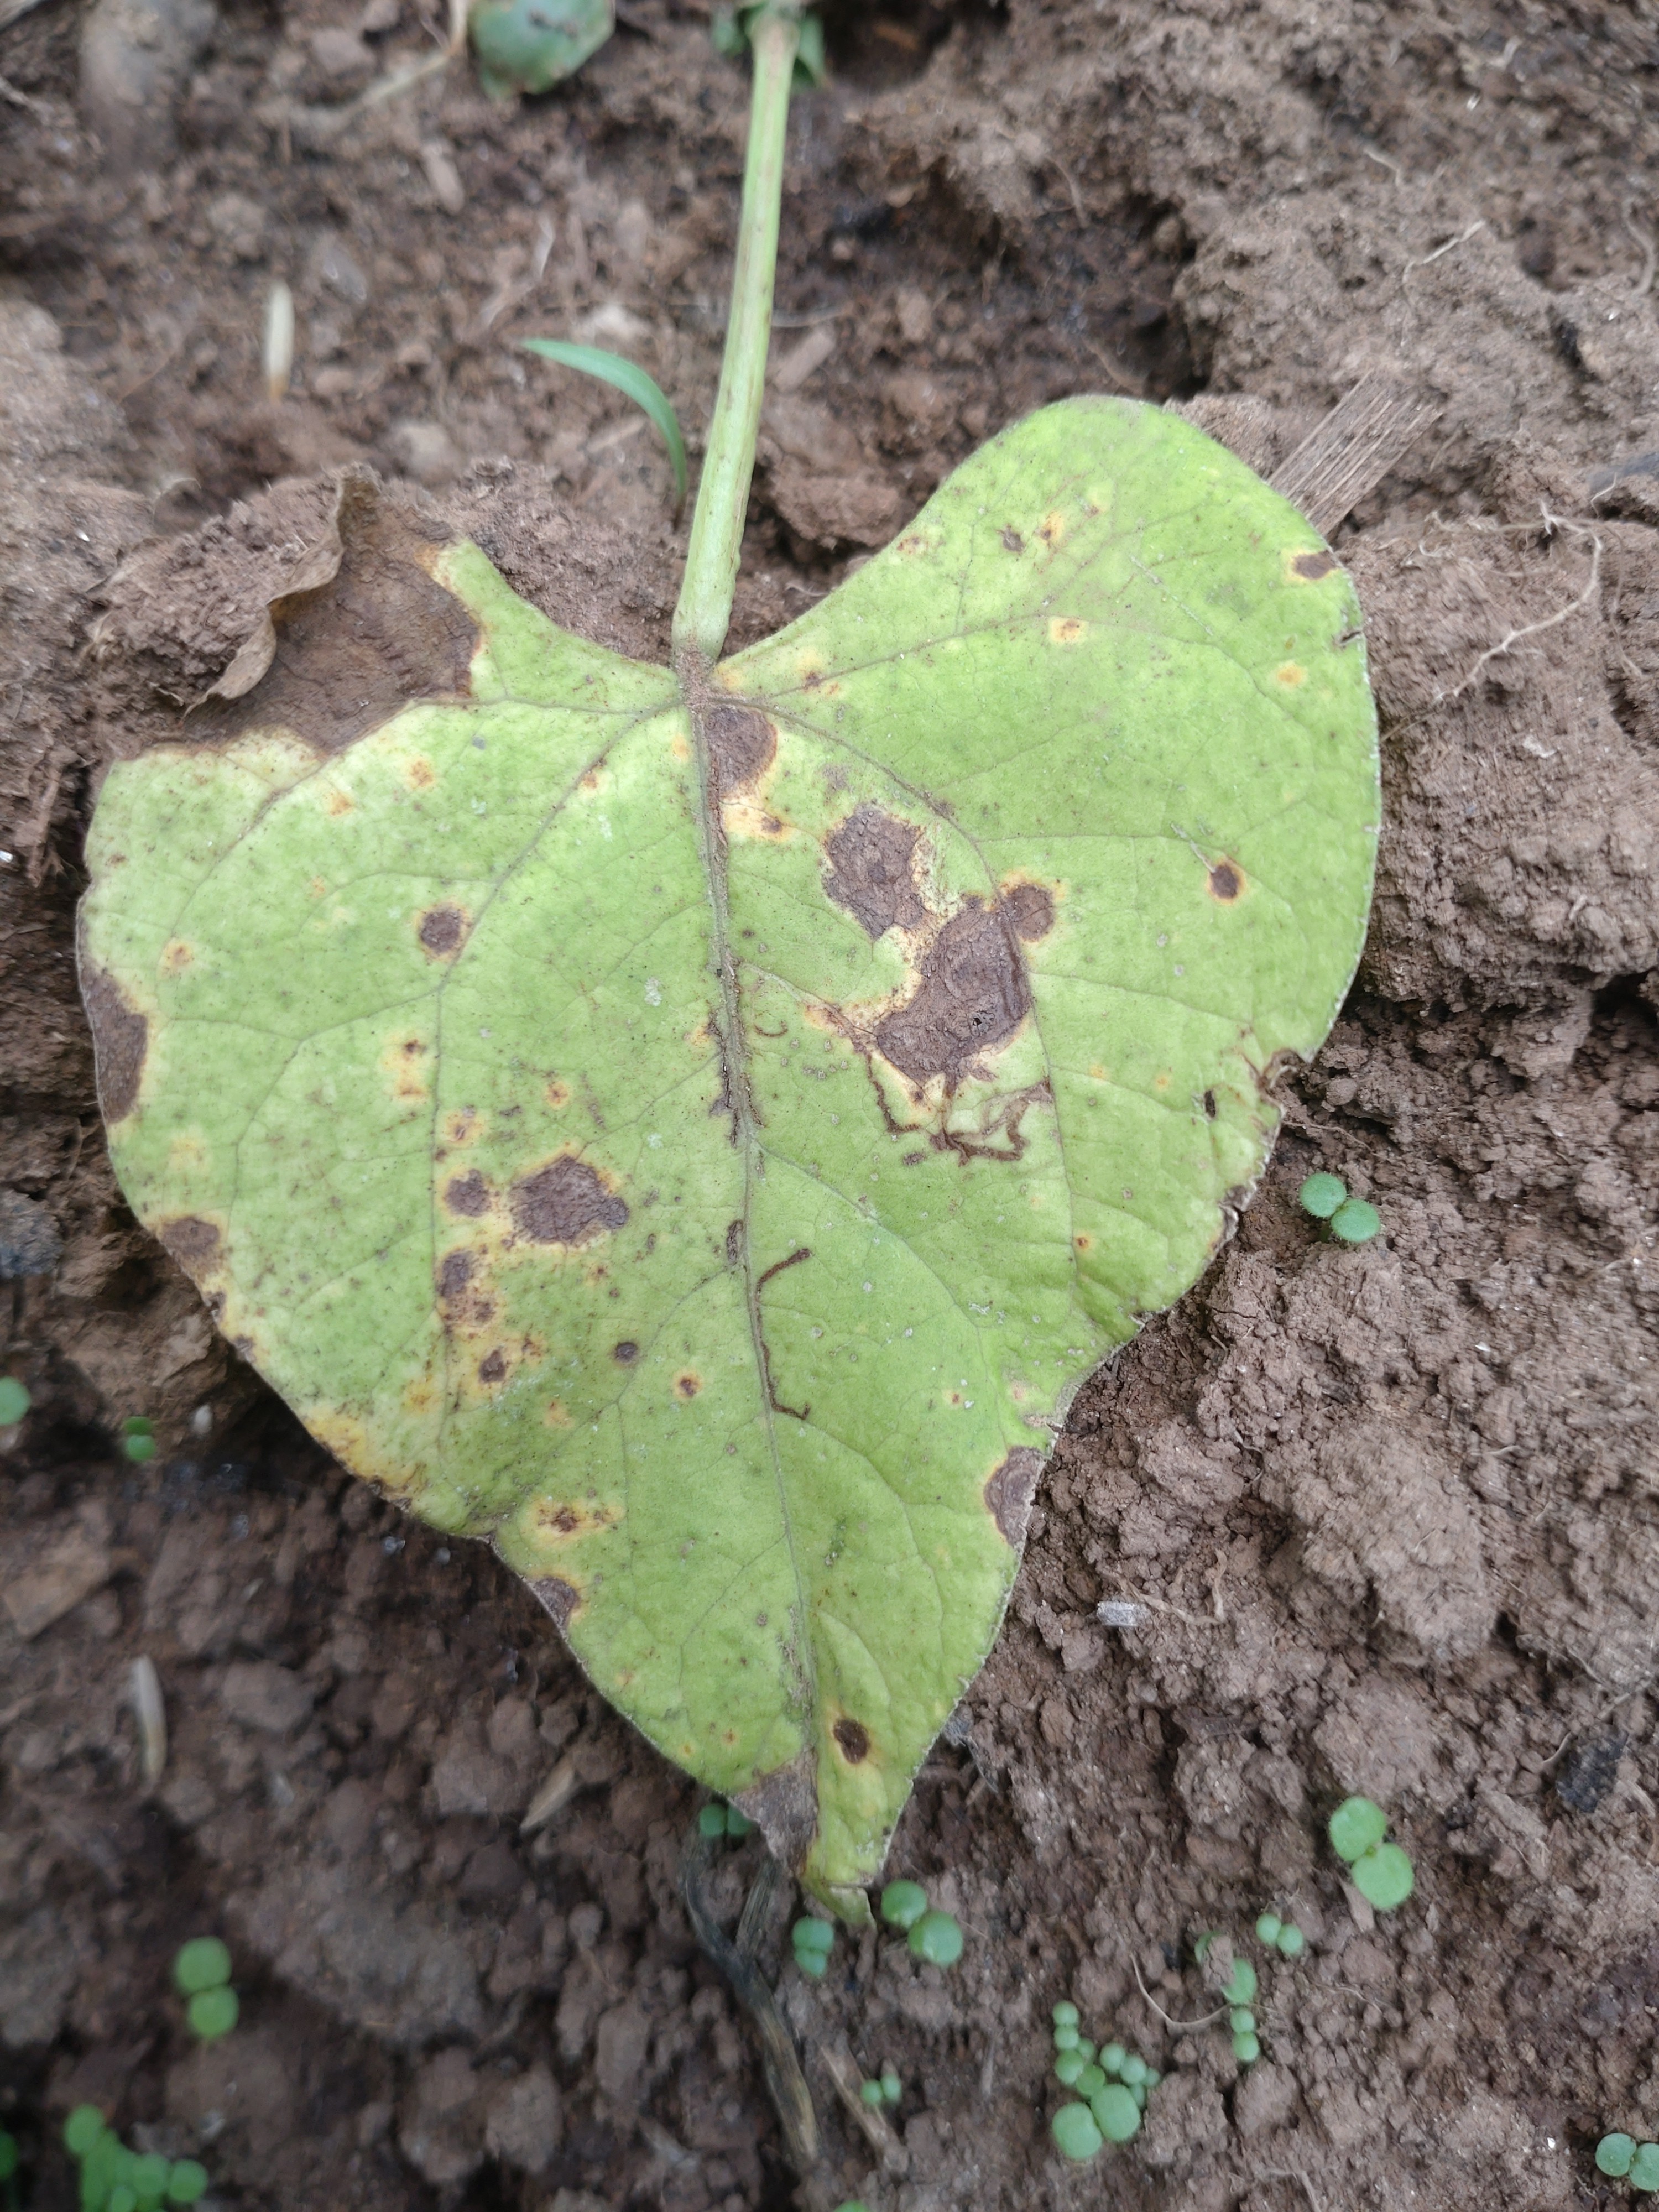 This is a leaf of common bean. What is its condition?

rust
